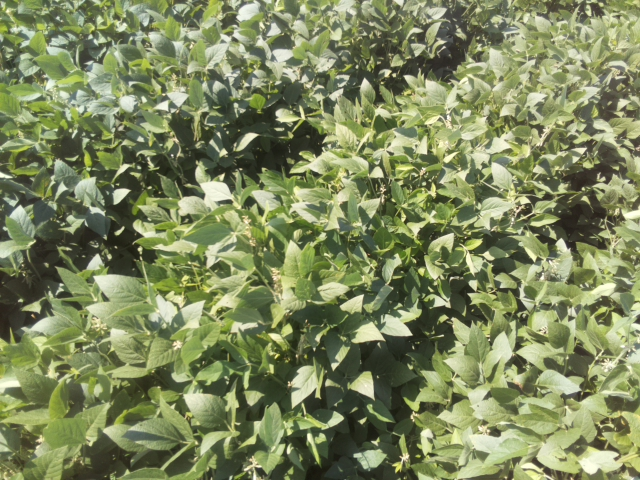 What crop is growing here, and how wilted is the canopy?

soybean, leaves with no wilting
